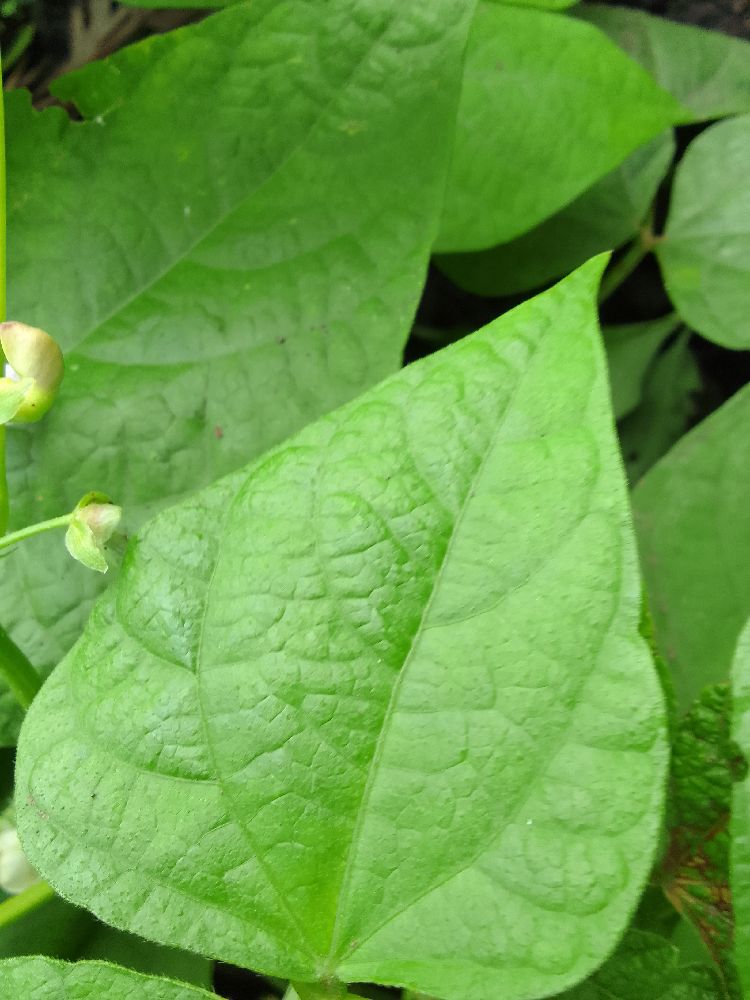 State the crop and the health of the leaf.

common bean, healthy
